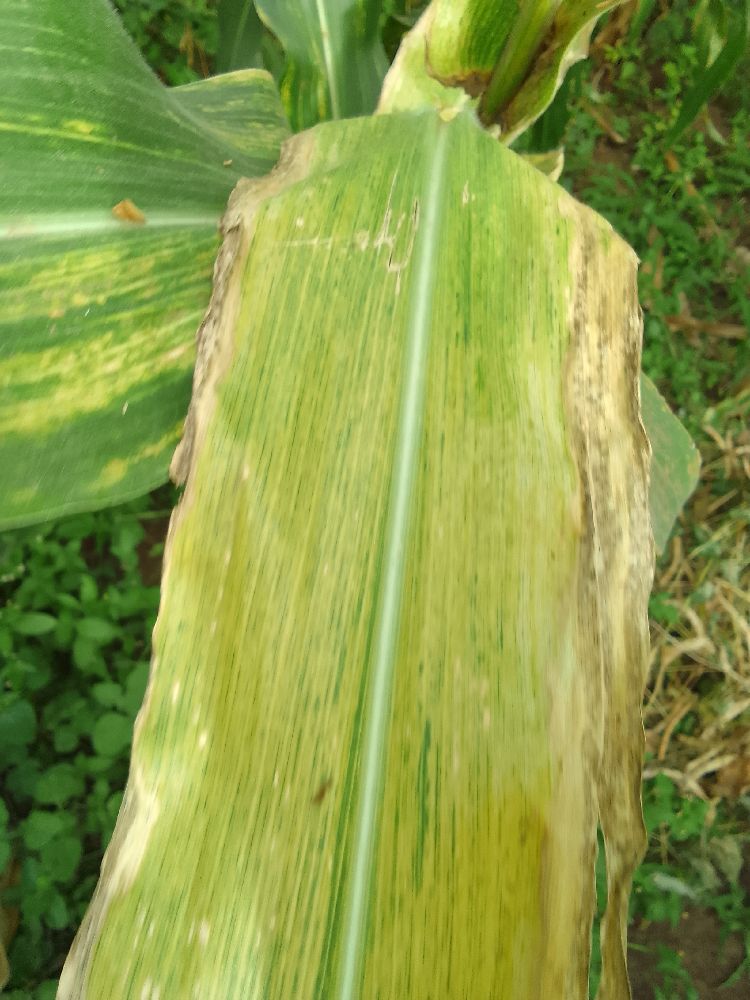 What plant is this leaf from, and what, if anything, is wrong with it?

maize, maize lethal necrosis
